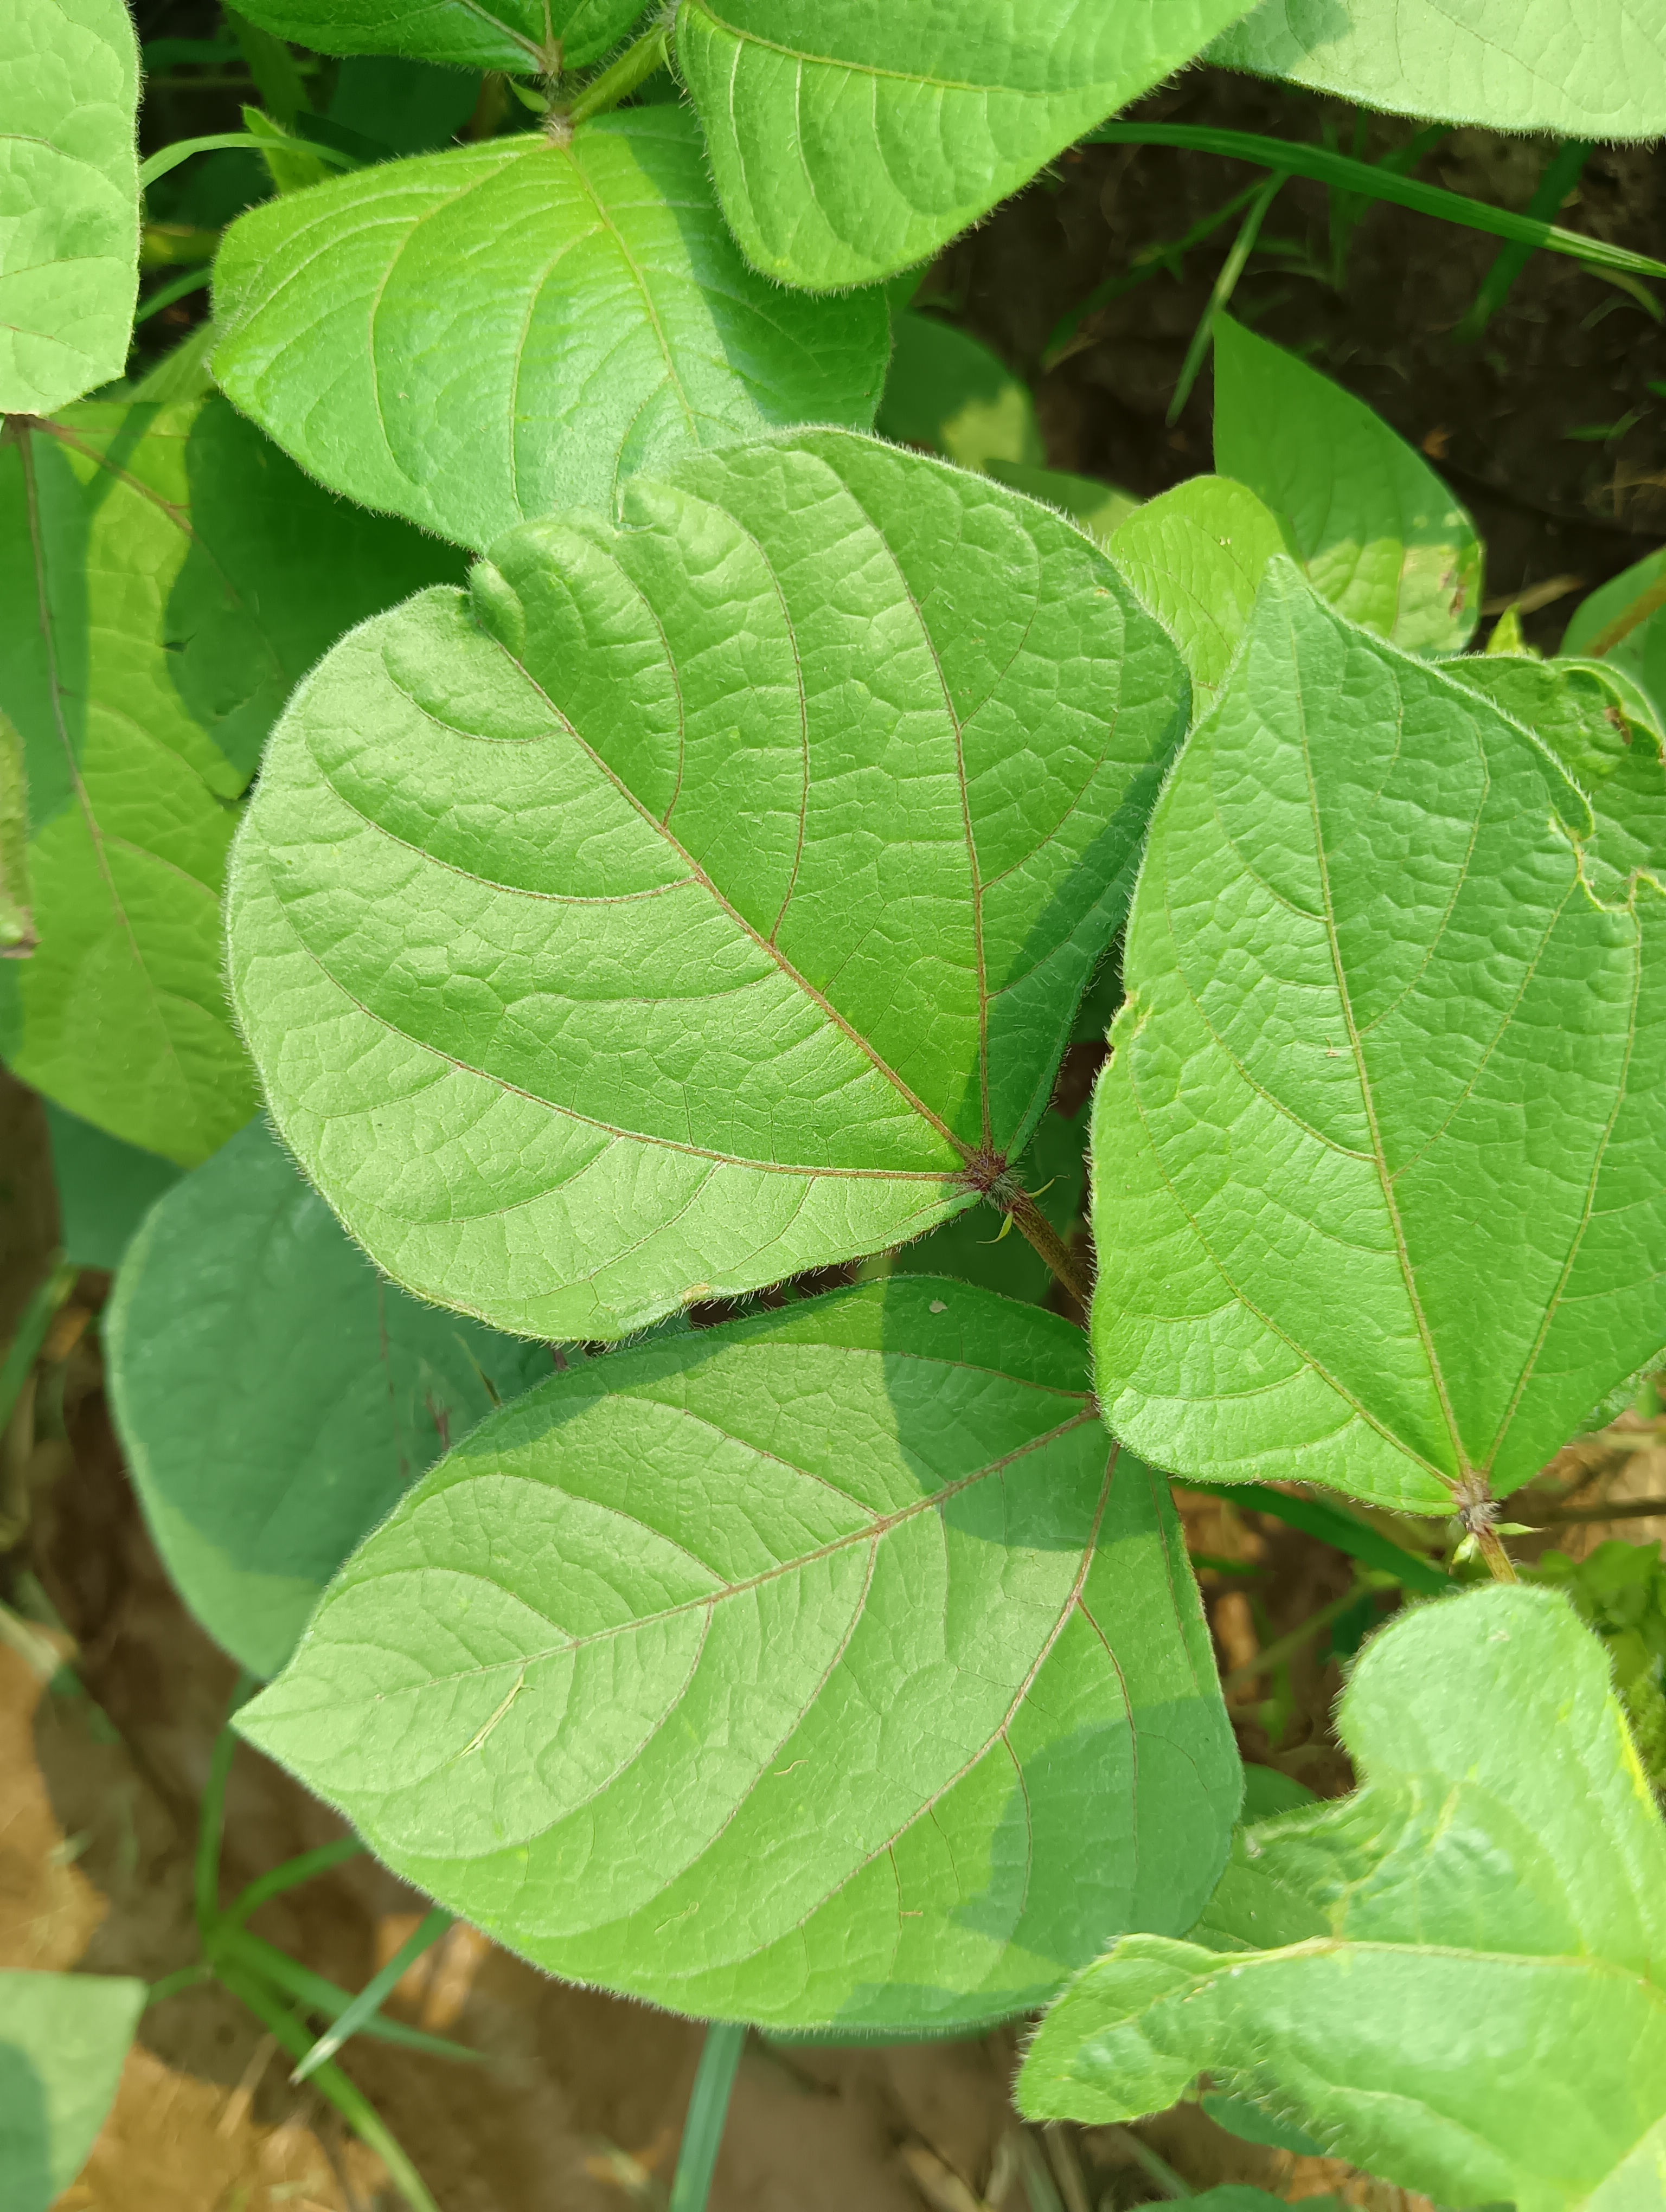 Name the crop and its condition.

mungbean, healthy
